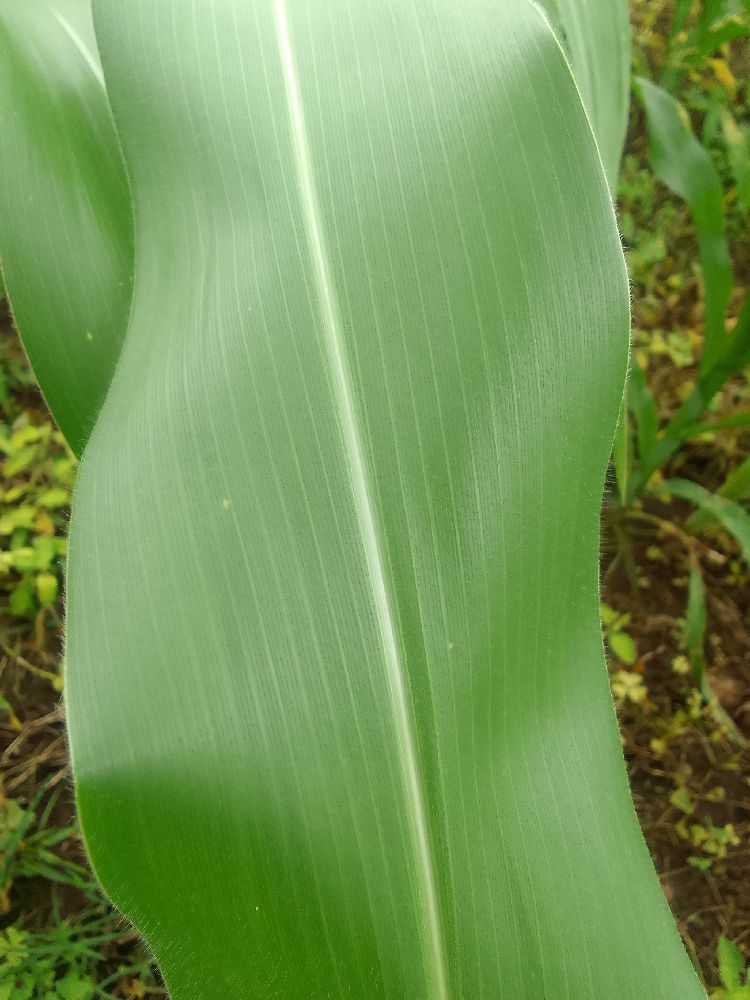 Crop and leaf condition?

maize, healthy
